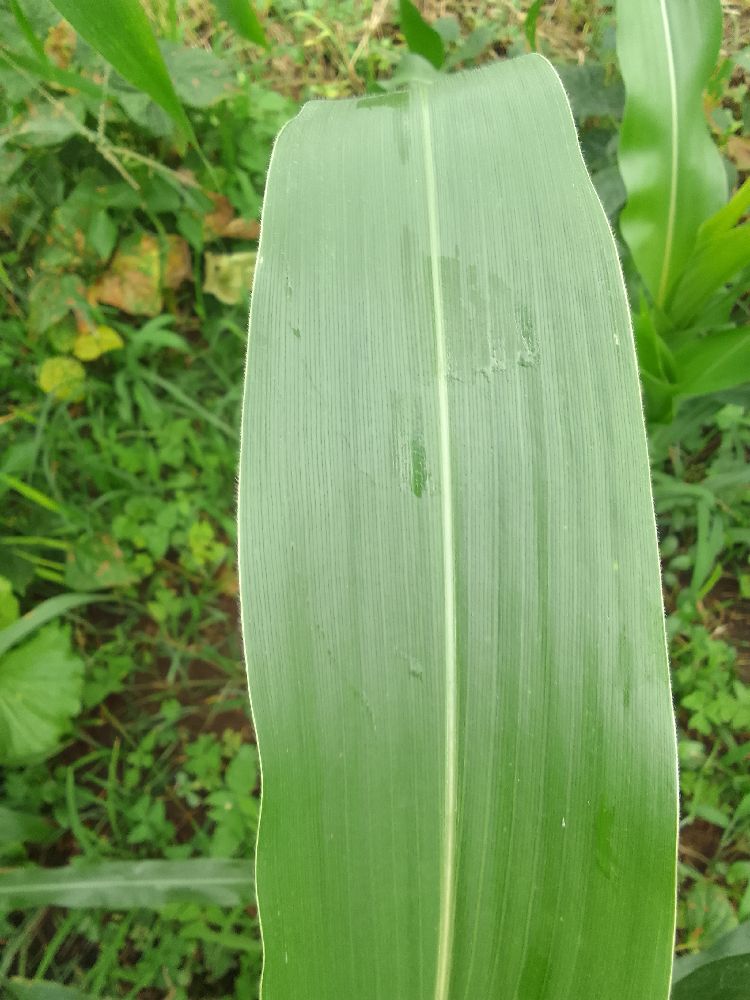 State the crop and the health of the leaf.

maize, healthy
